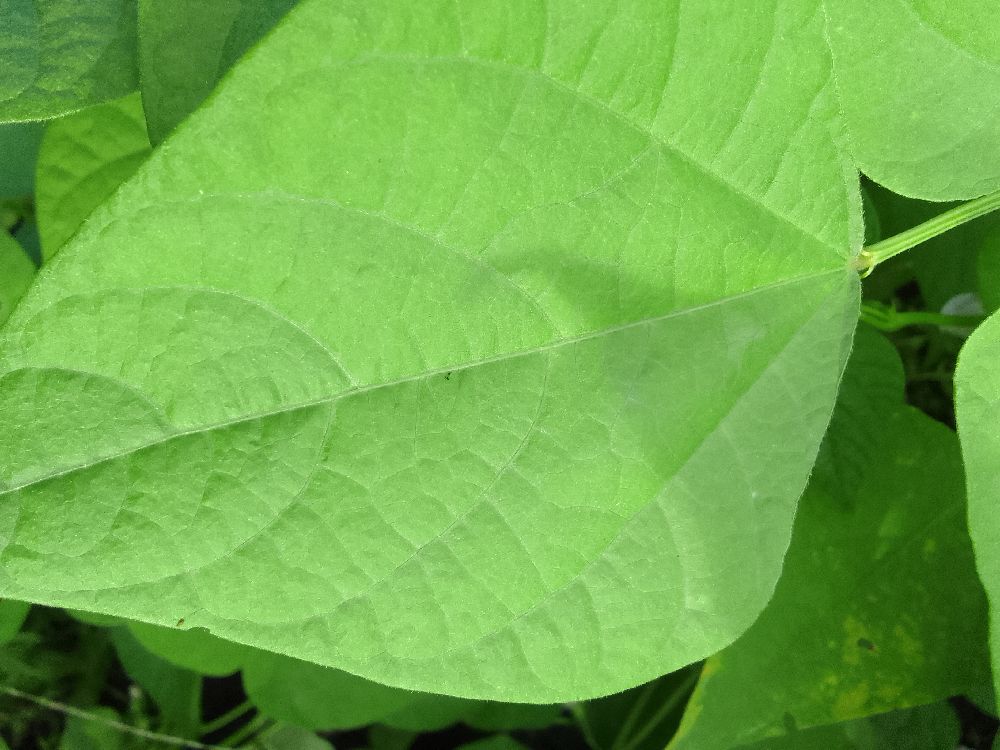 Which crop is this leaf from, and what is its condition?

common bean, healthy
